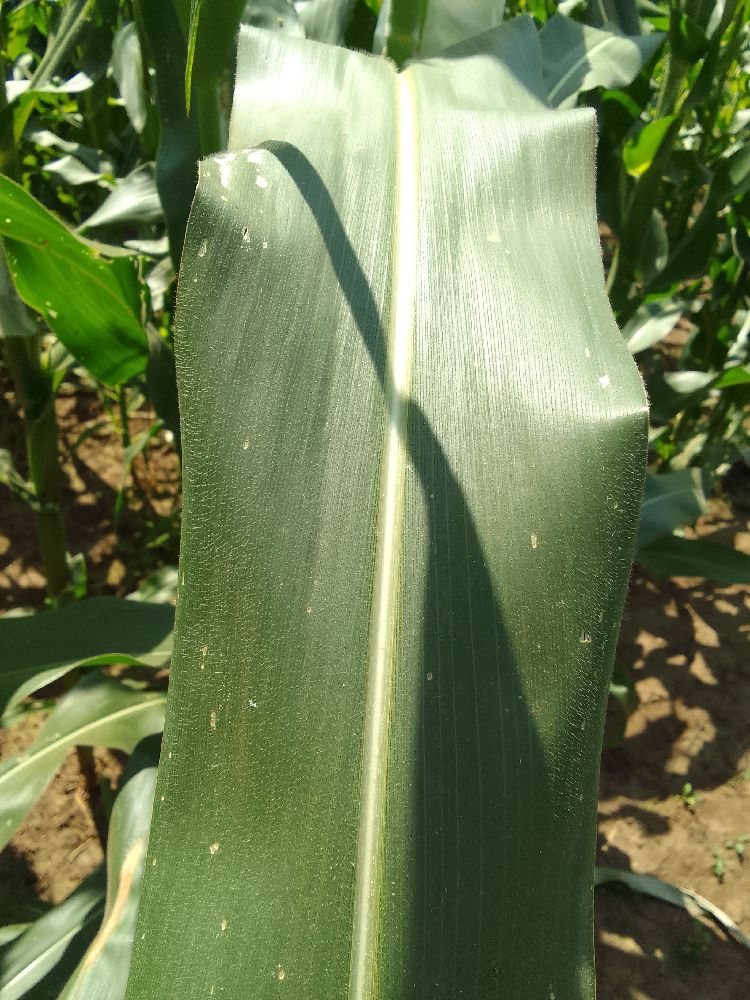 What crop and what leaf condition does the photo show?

maize, healthy
